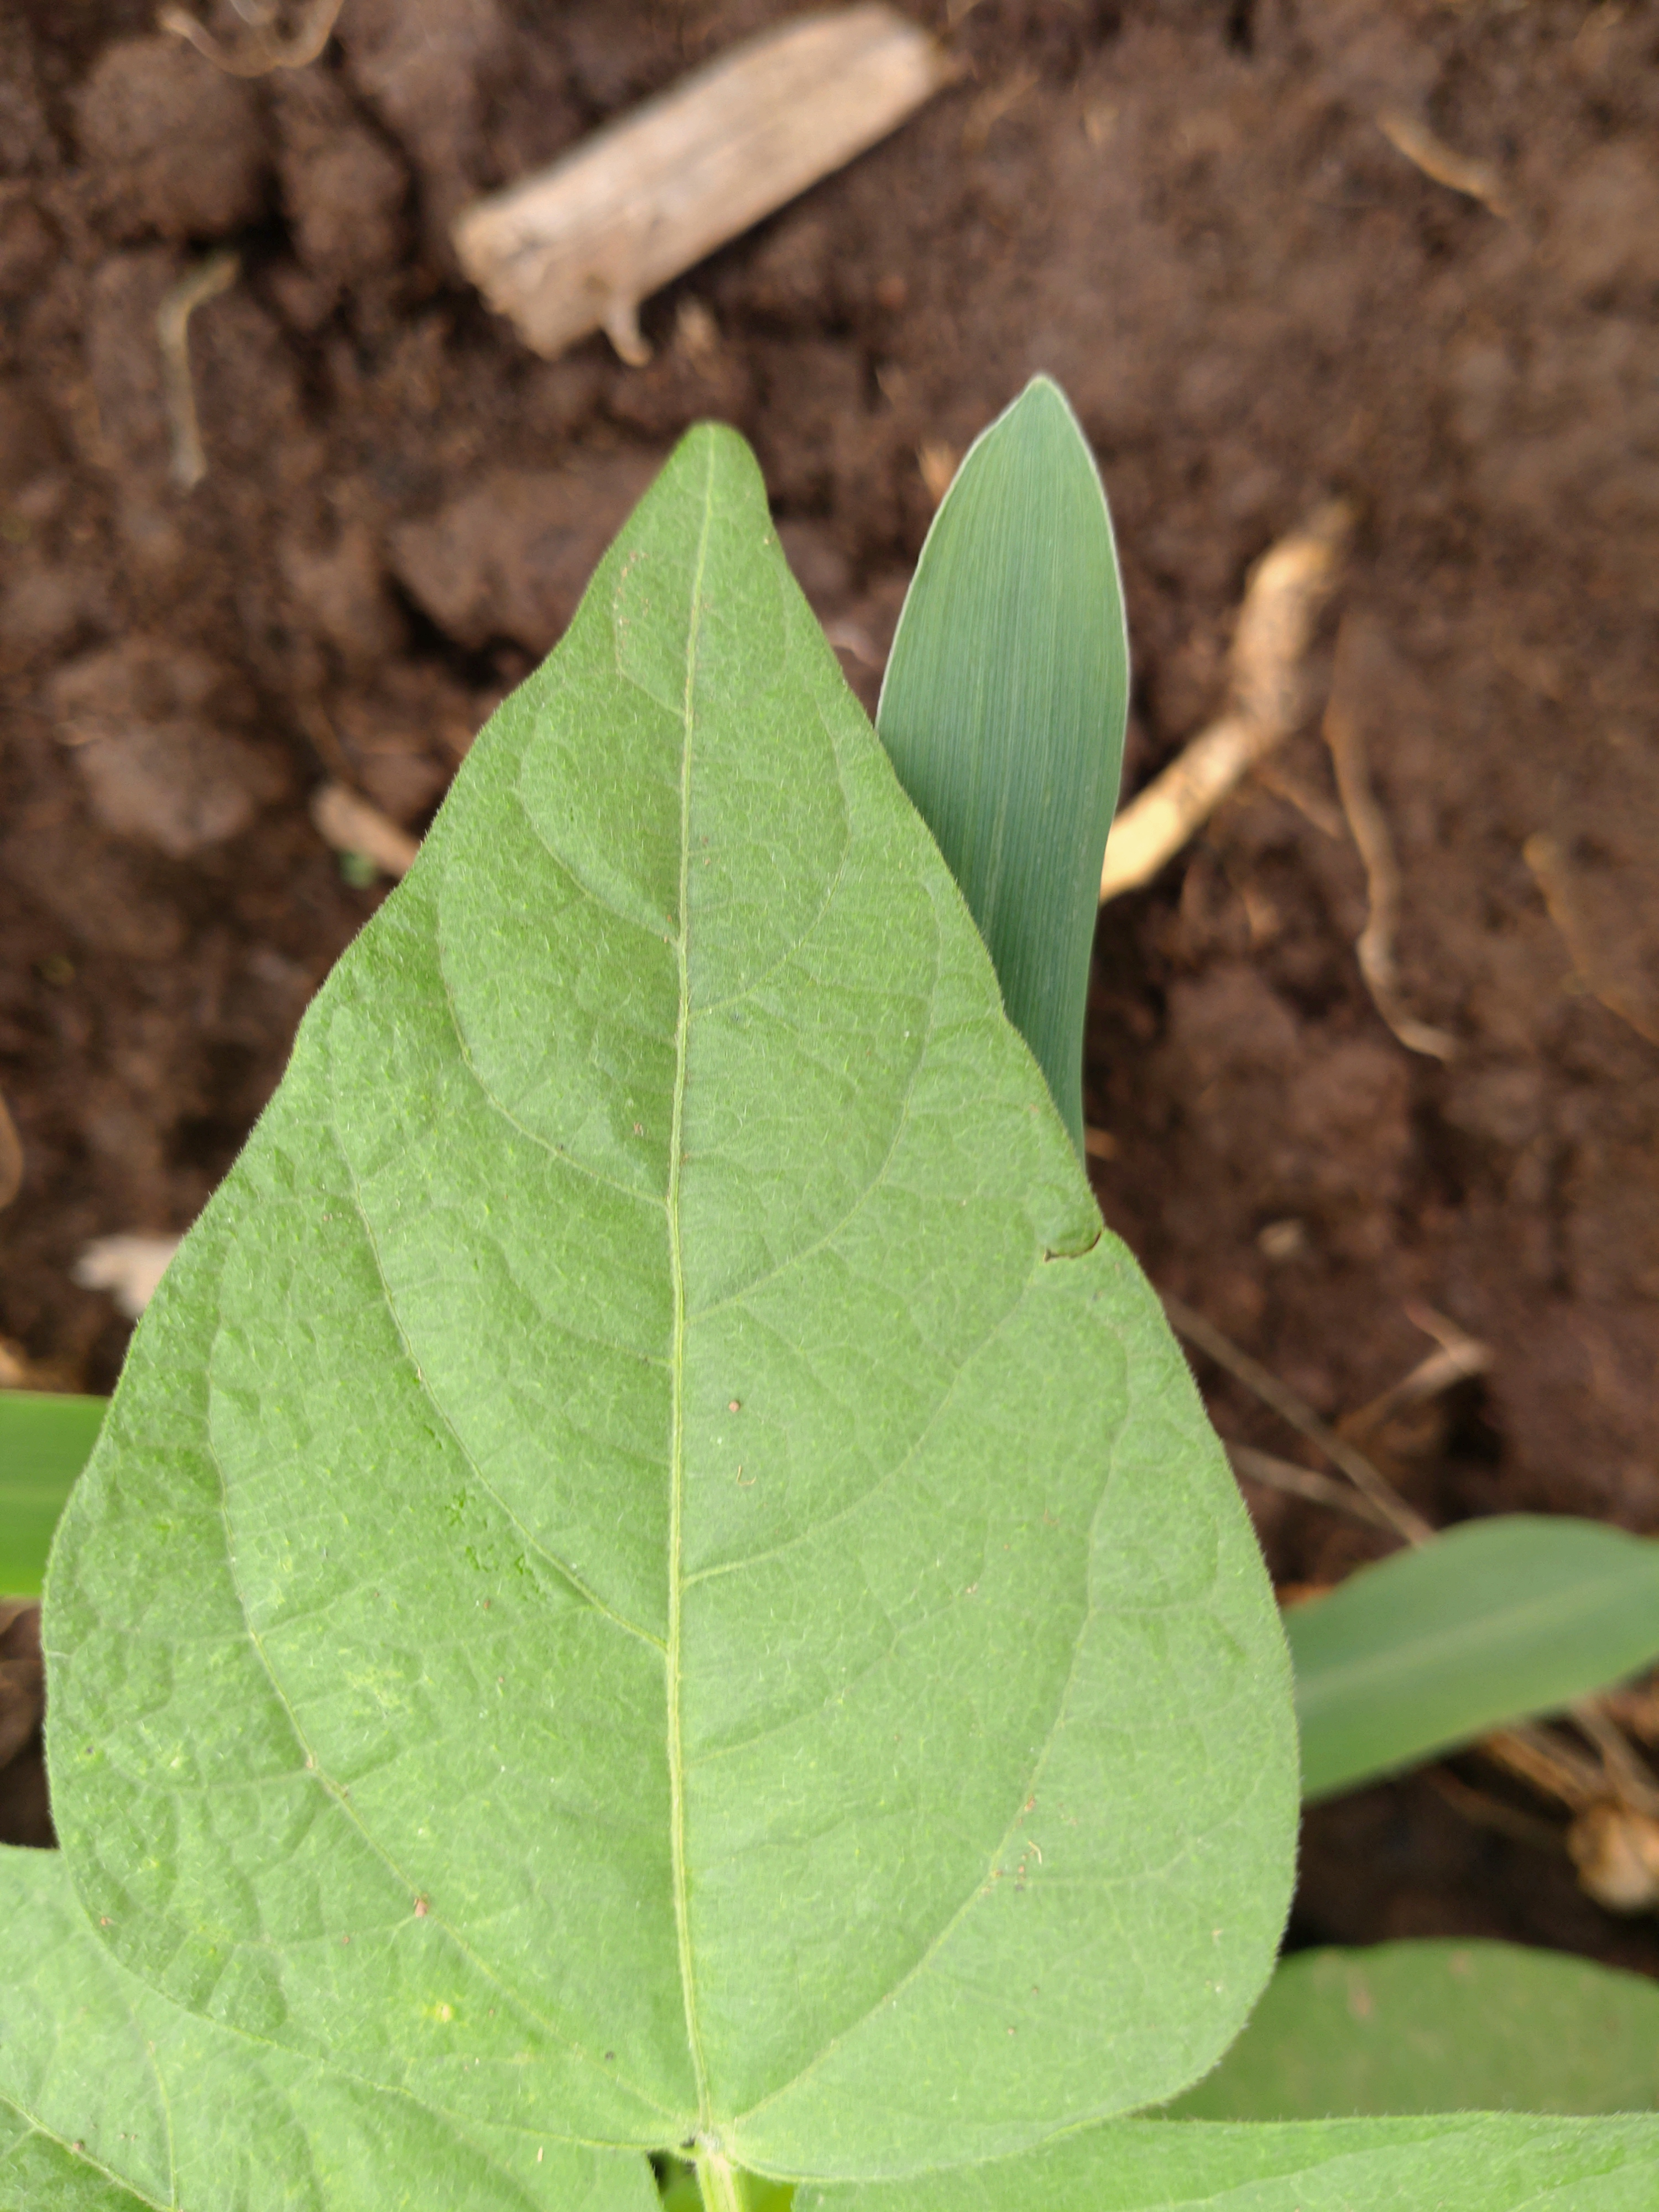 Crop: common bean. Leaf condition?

healthy
